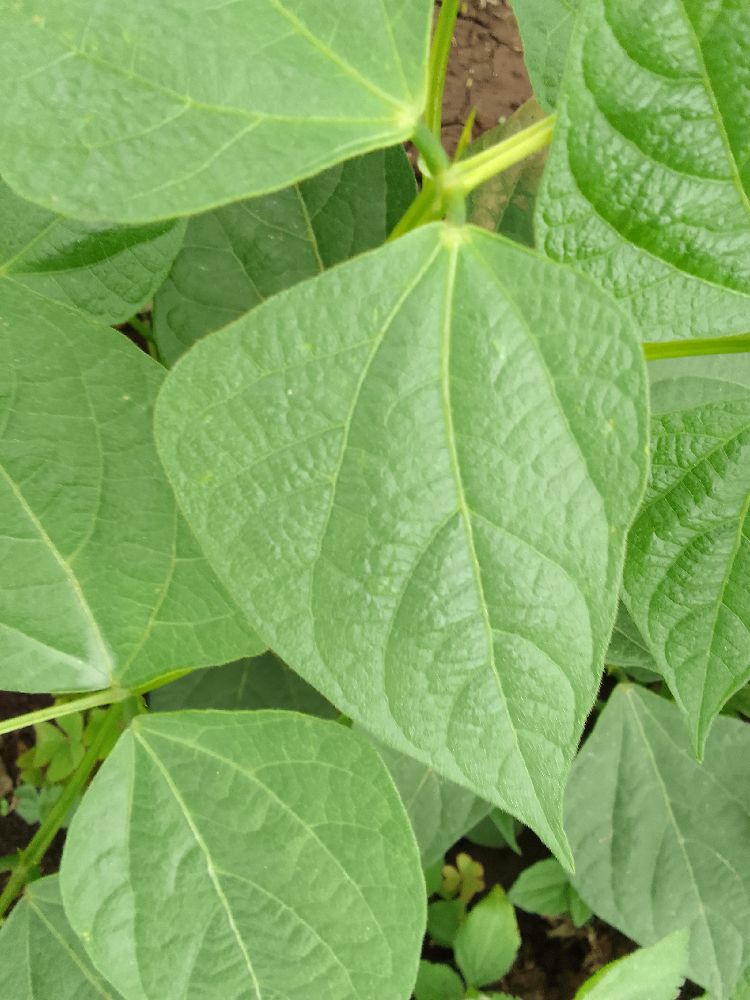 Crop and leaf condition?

common bean, healthy
